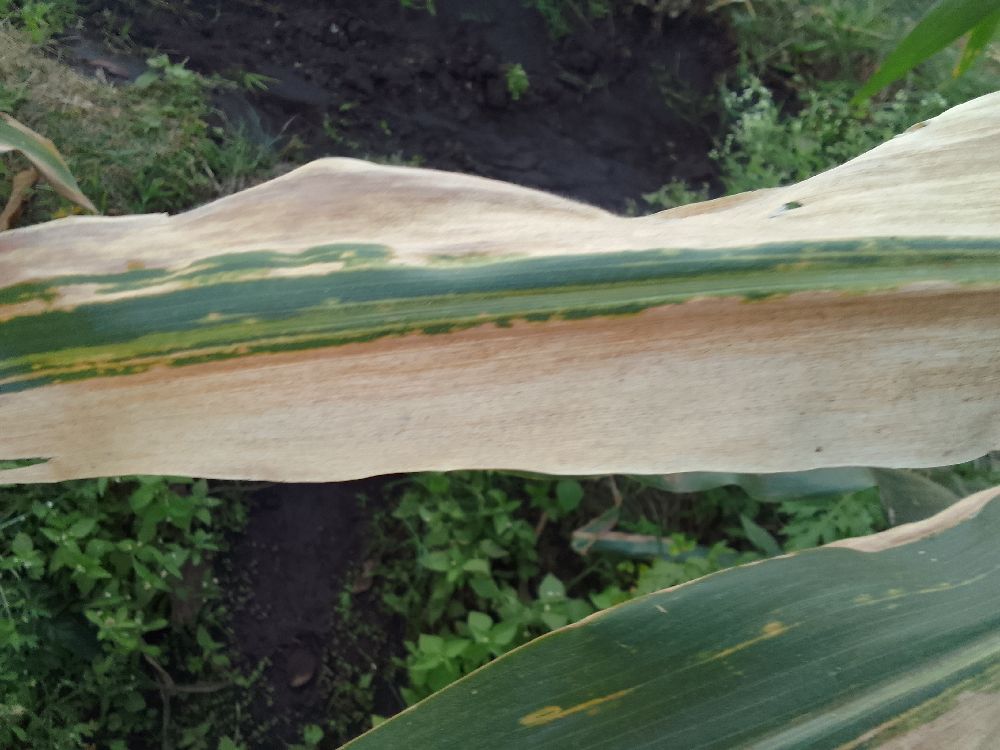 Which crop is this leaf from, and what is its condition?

maize, maize lethal necrosis
